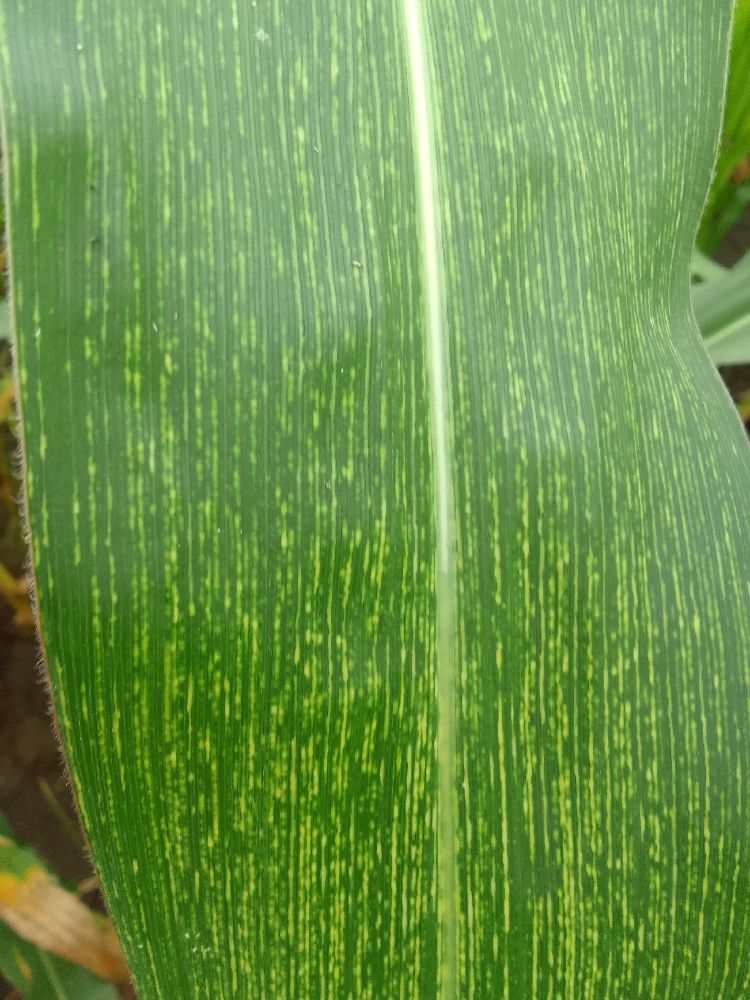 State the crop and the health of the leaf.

maize, maize streak virus
